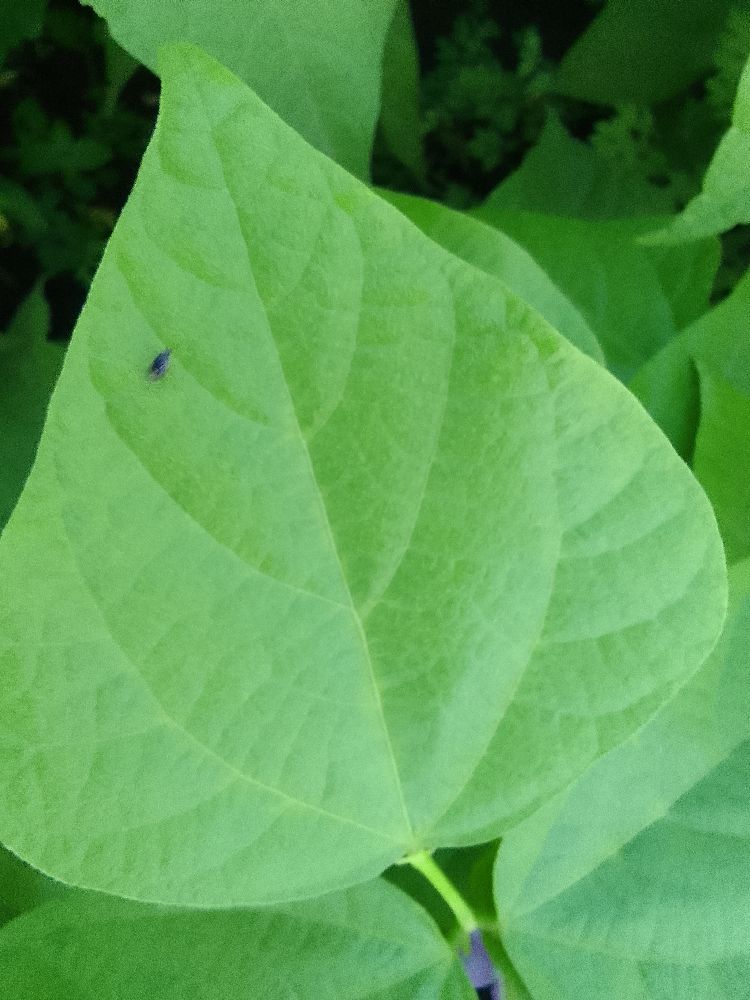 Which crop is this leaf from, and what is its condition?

common bean, healthy
